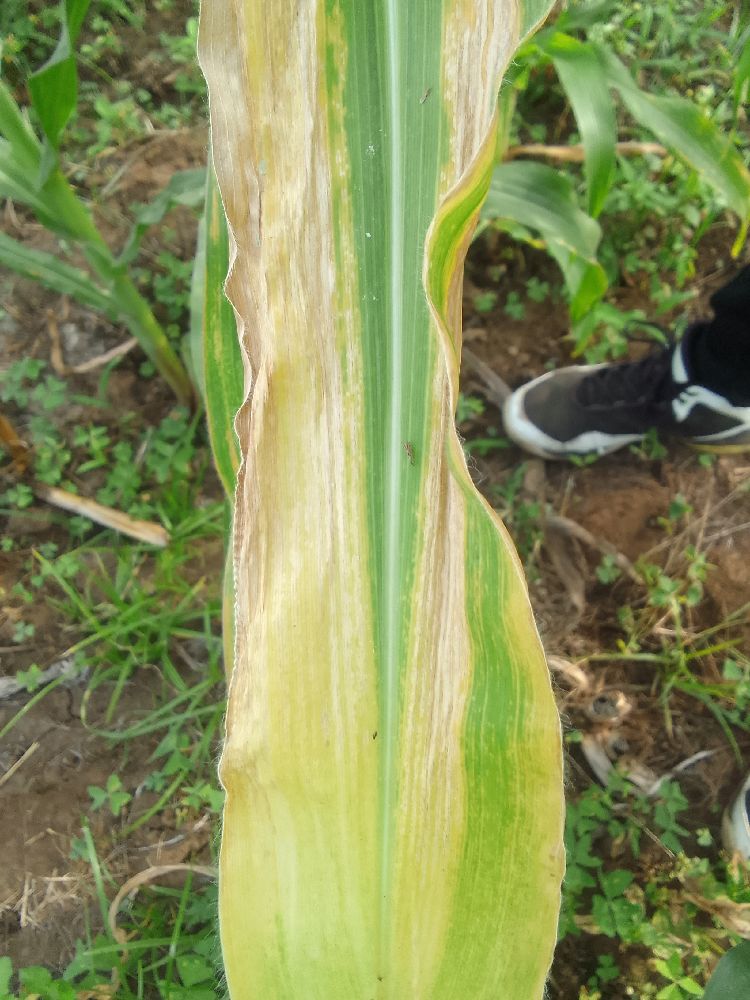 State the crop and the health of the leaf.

maize, maize lethal necrosis
